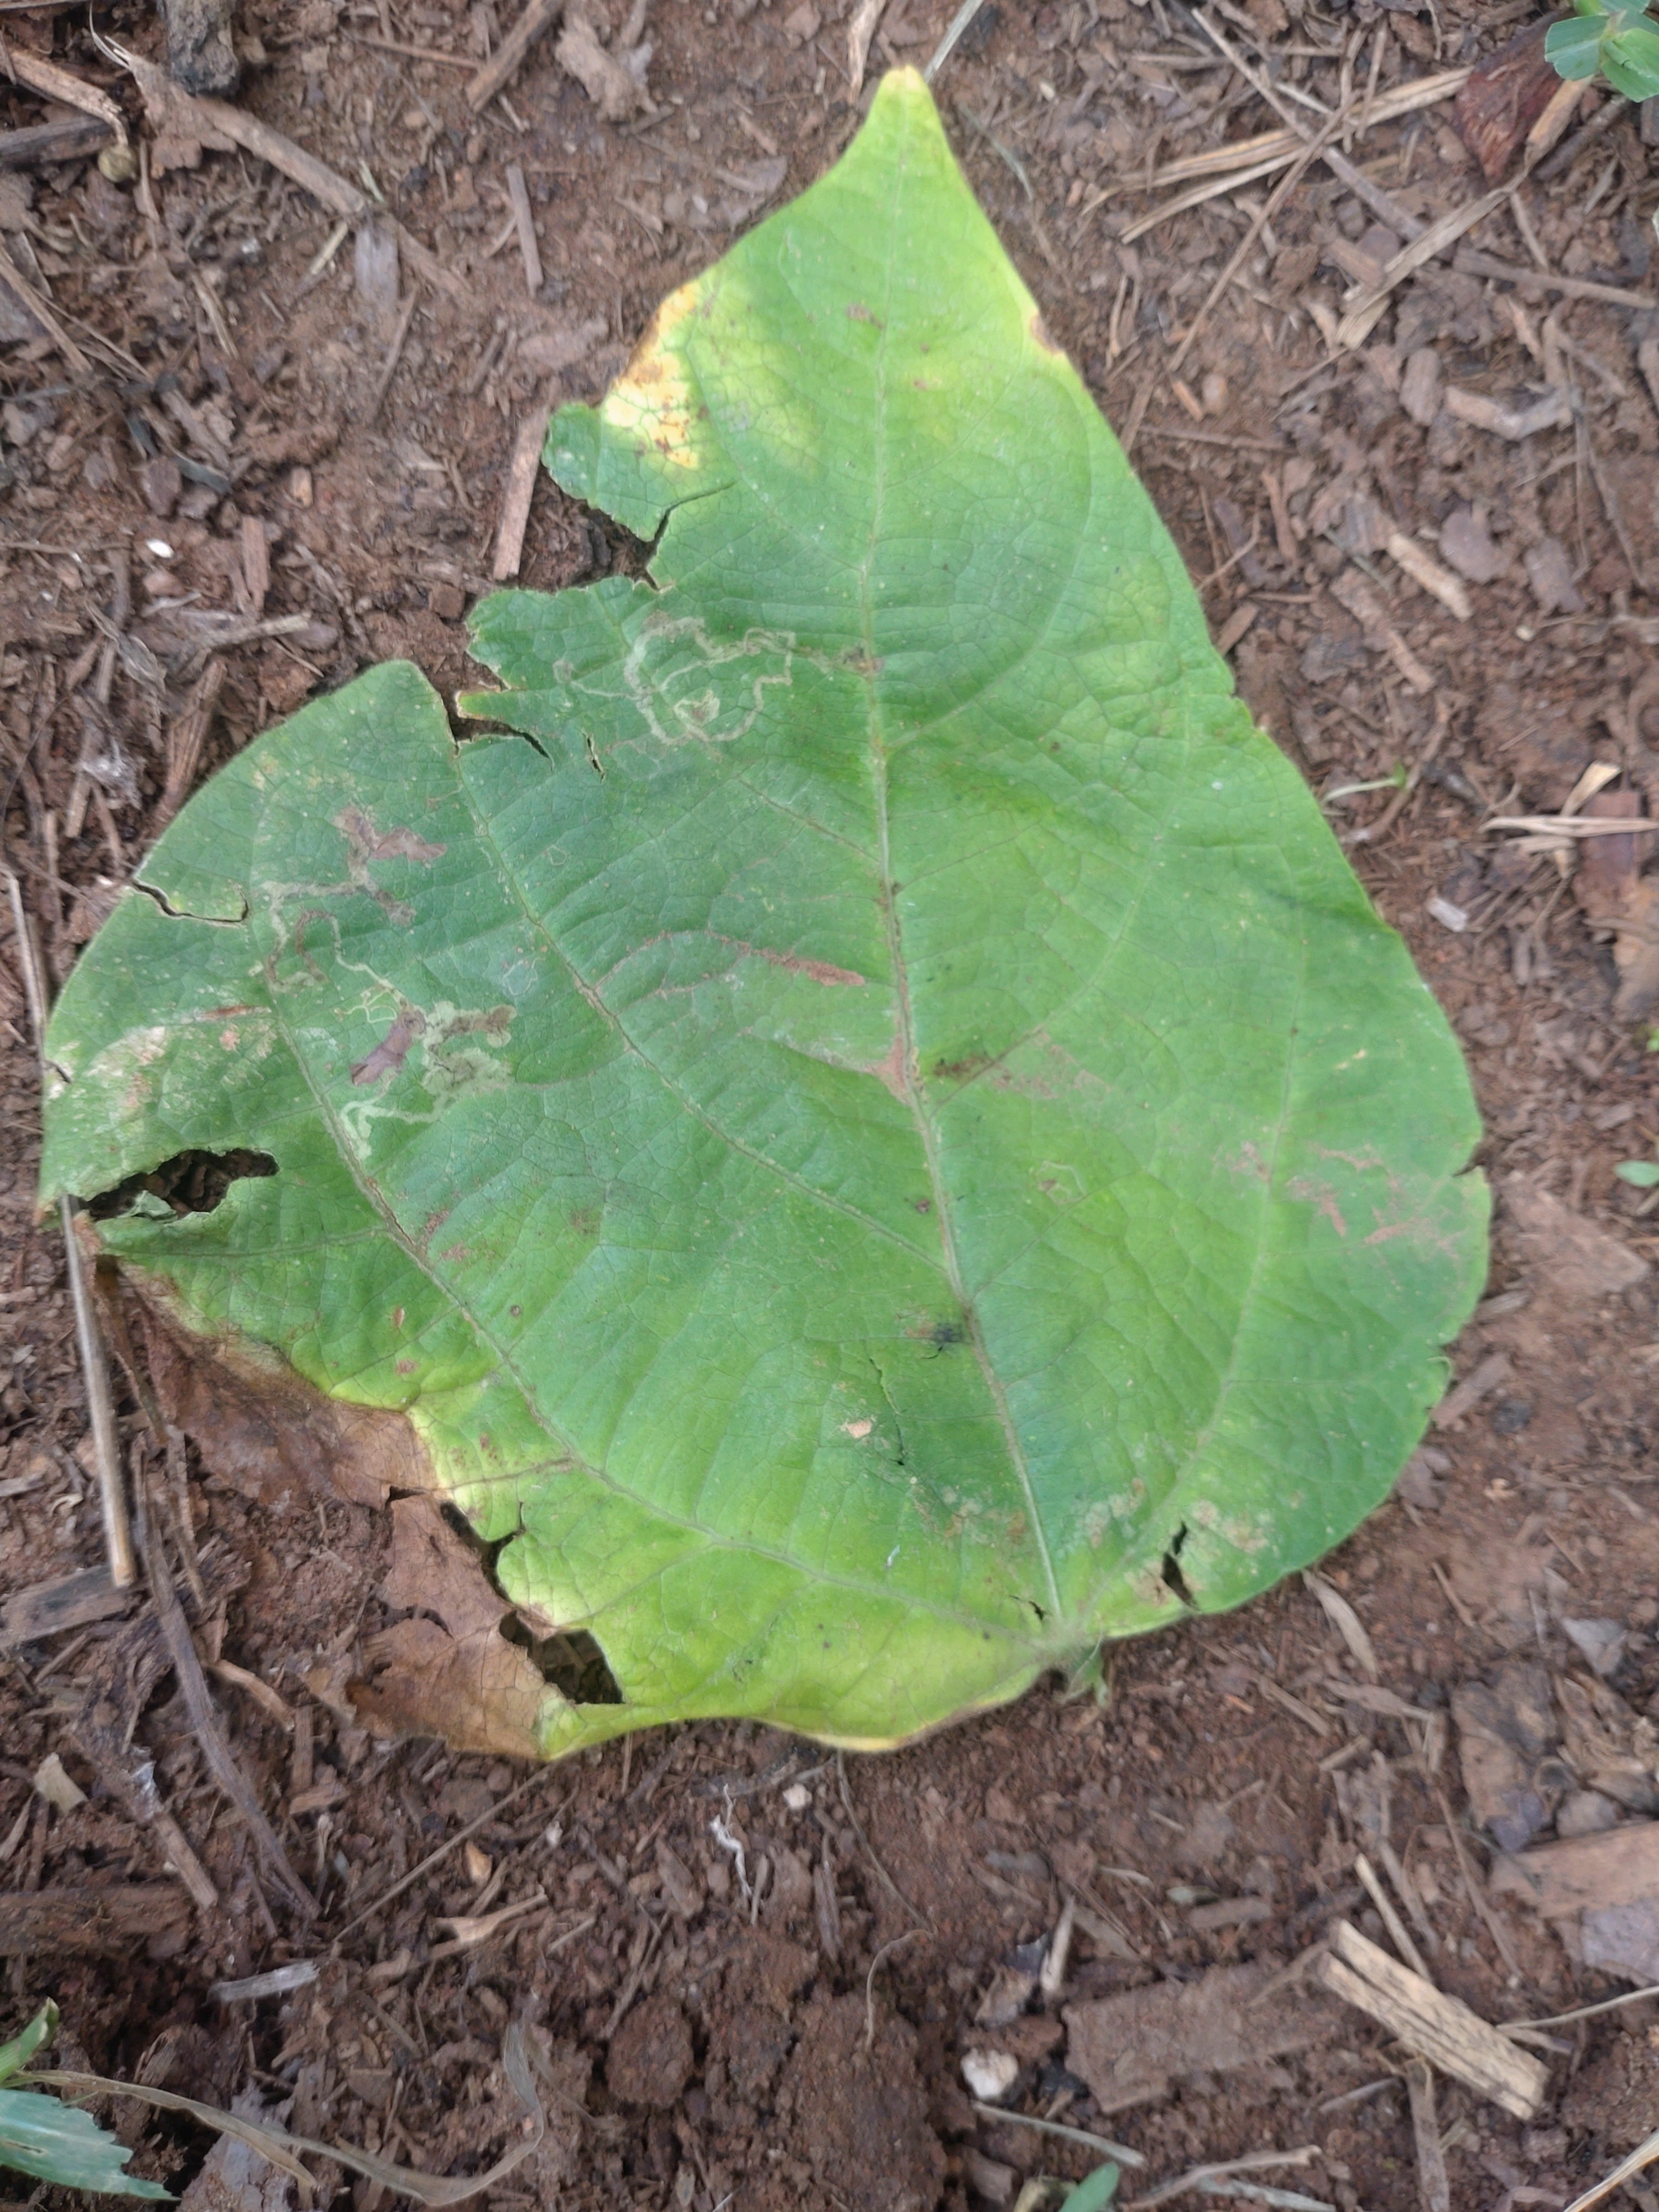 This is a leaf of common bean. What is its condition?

anthracnose
